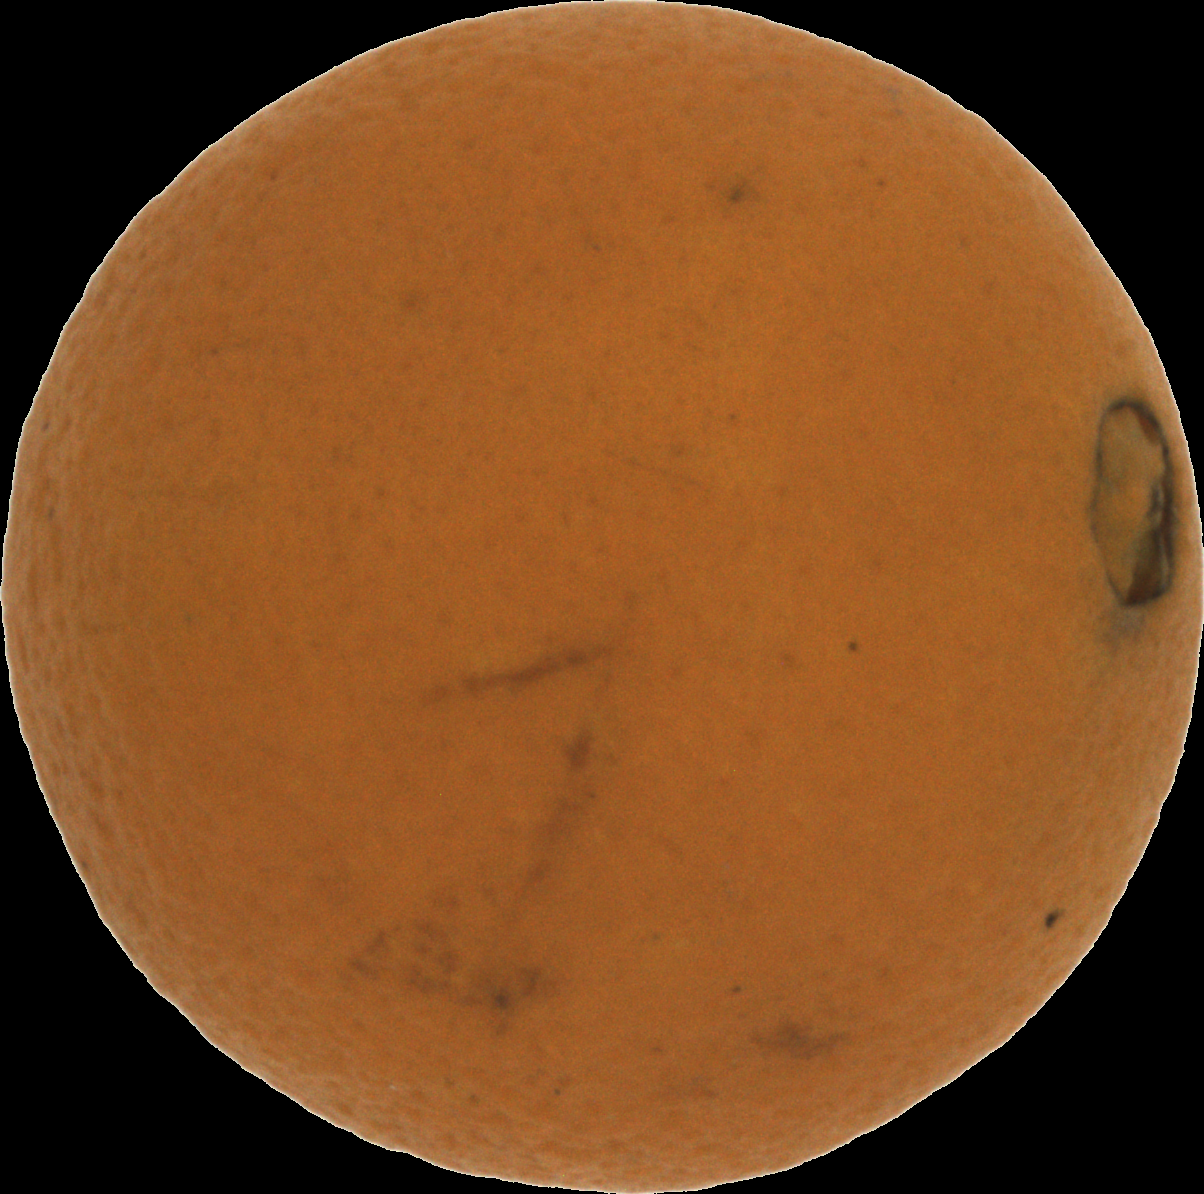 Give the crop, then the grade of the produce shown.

orange, bad
